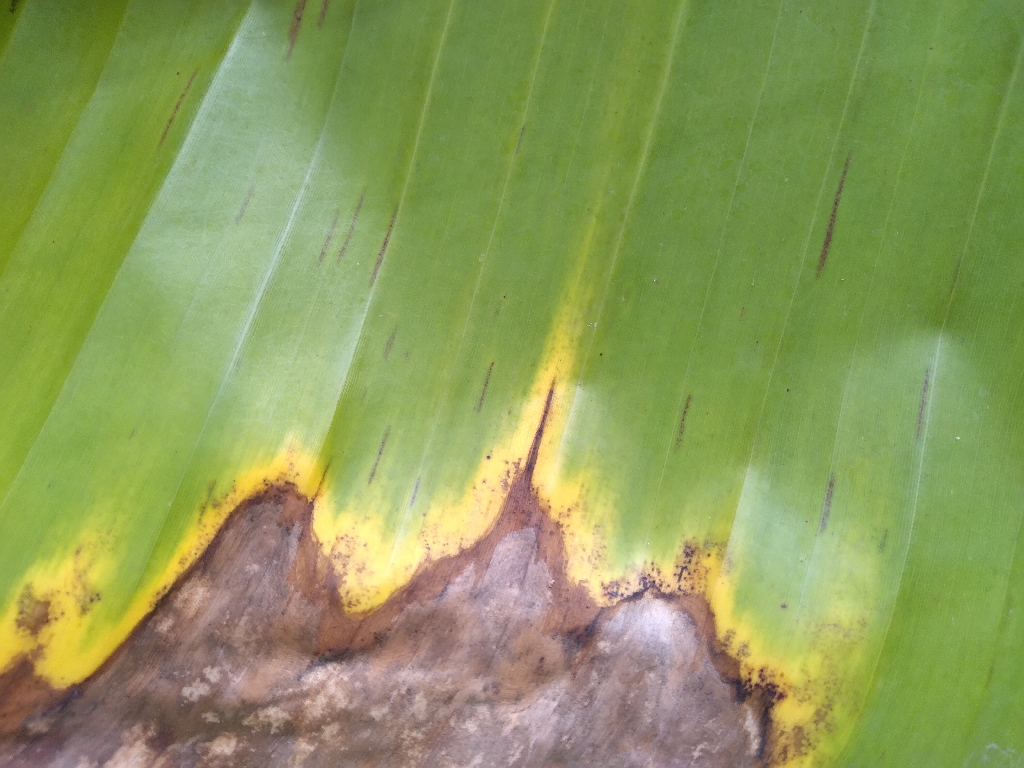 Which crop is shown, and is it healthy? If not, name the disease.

banana, black sigatoka
